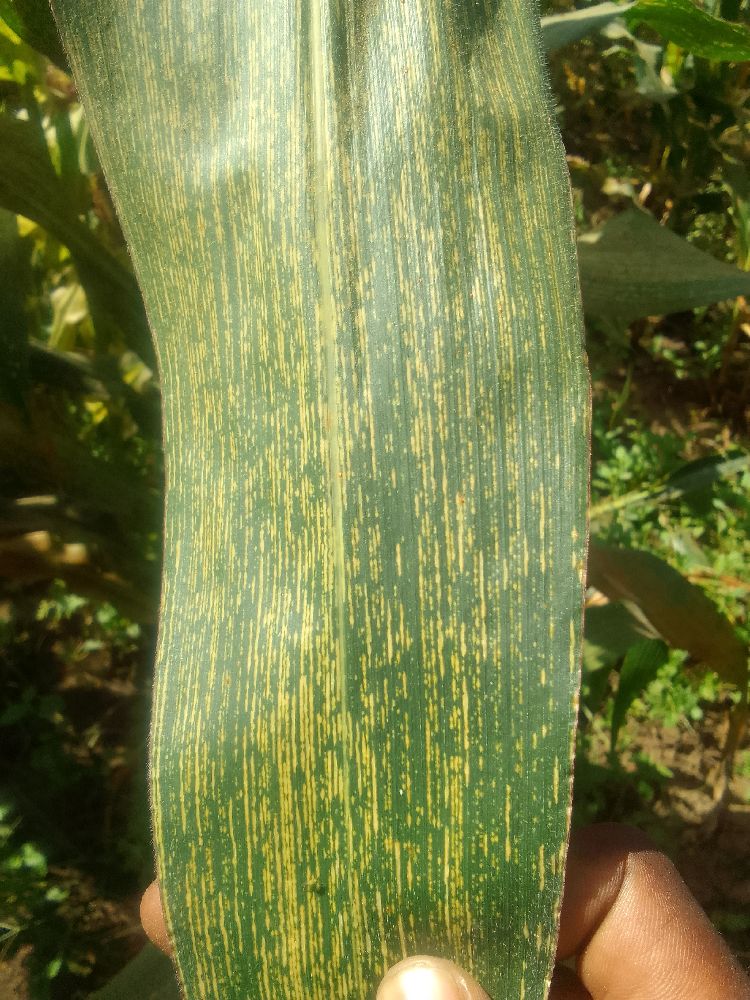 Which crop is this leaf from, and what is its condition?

maize, maize streak virus
